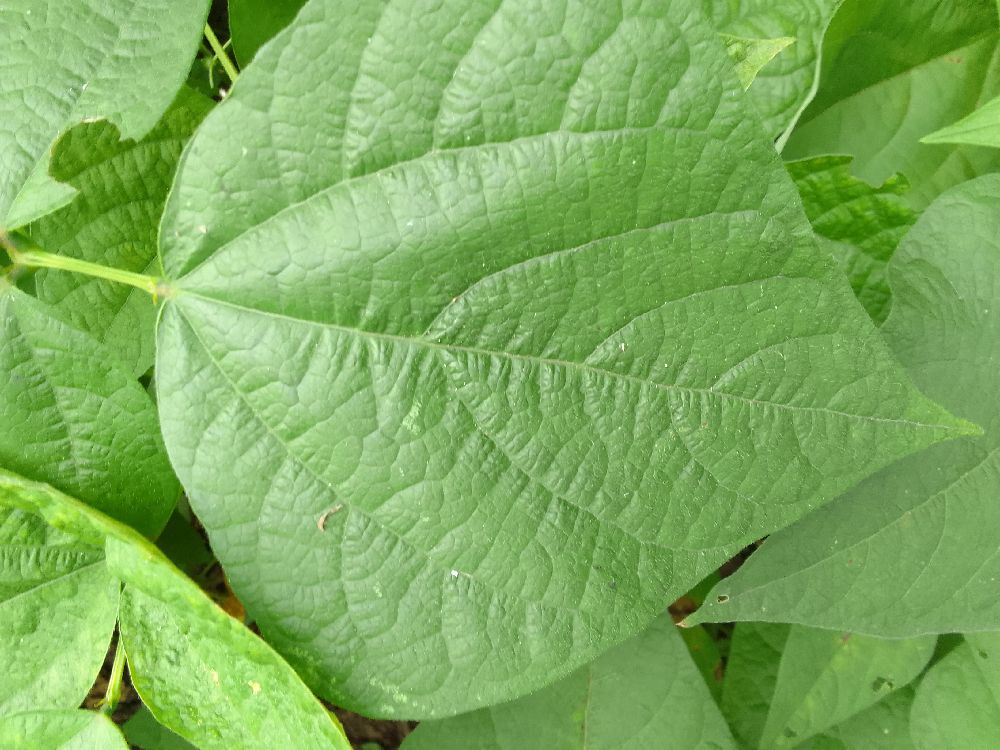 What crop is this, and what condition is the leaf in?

common bean, healthy
